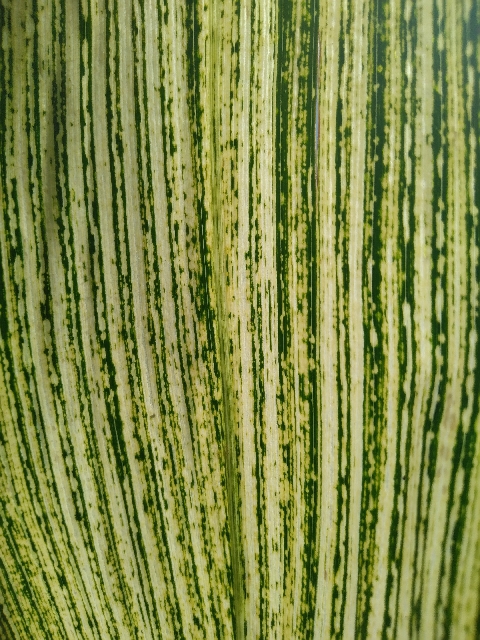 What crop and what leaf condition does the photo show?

maize, maize streak virus
